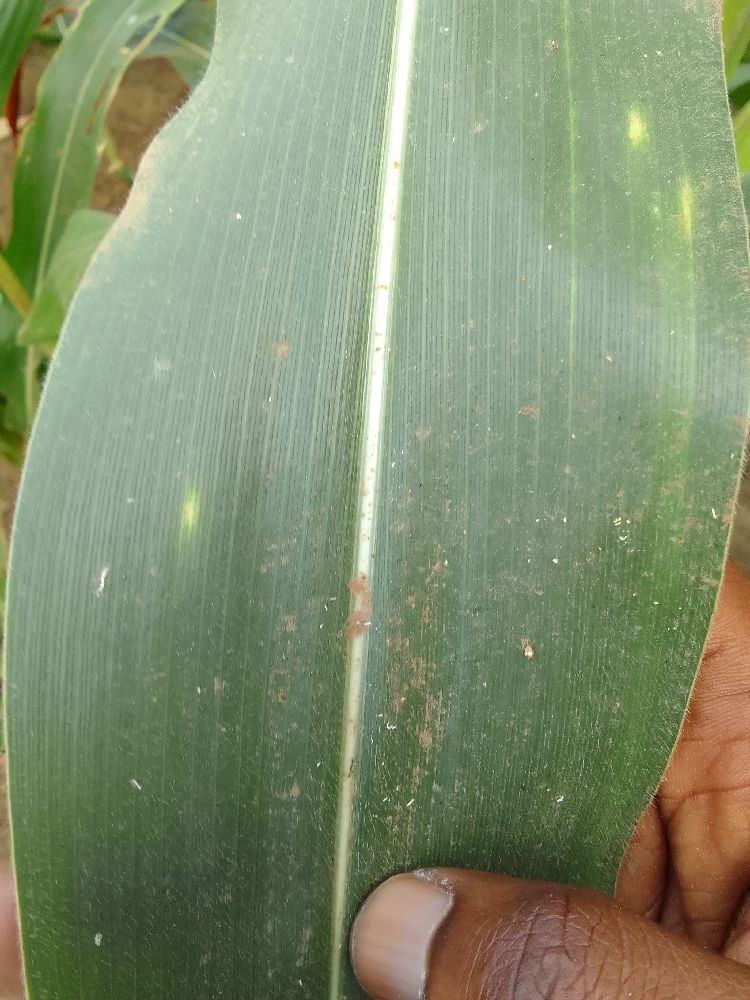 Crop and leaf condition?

maize, healthy
